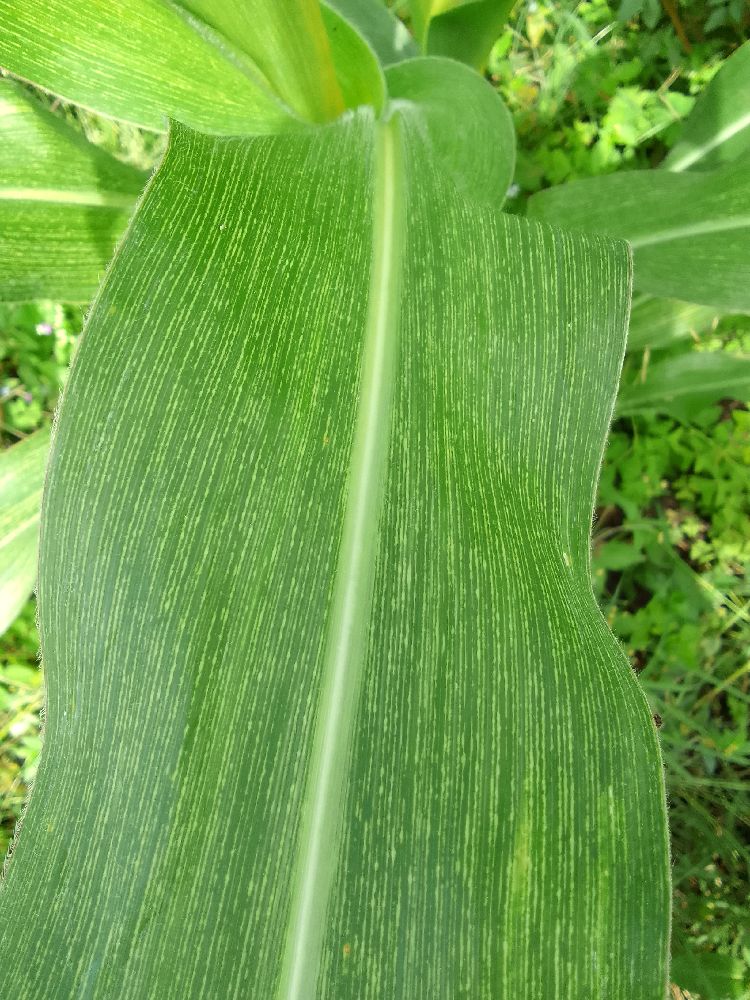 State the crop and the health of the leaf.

maize, maize streak virus
